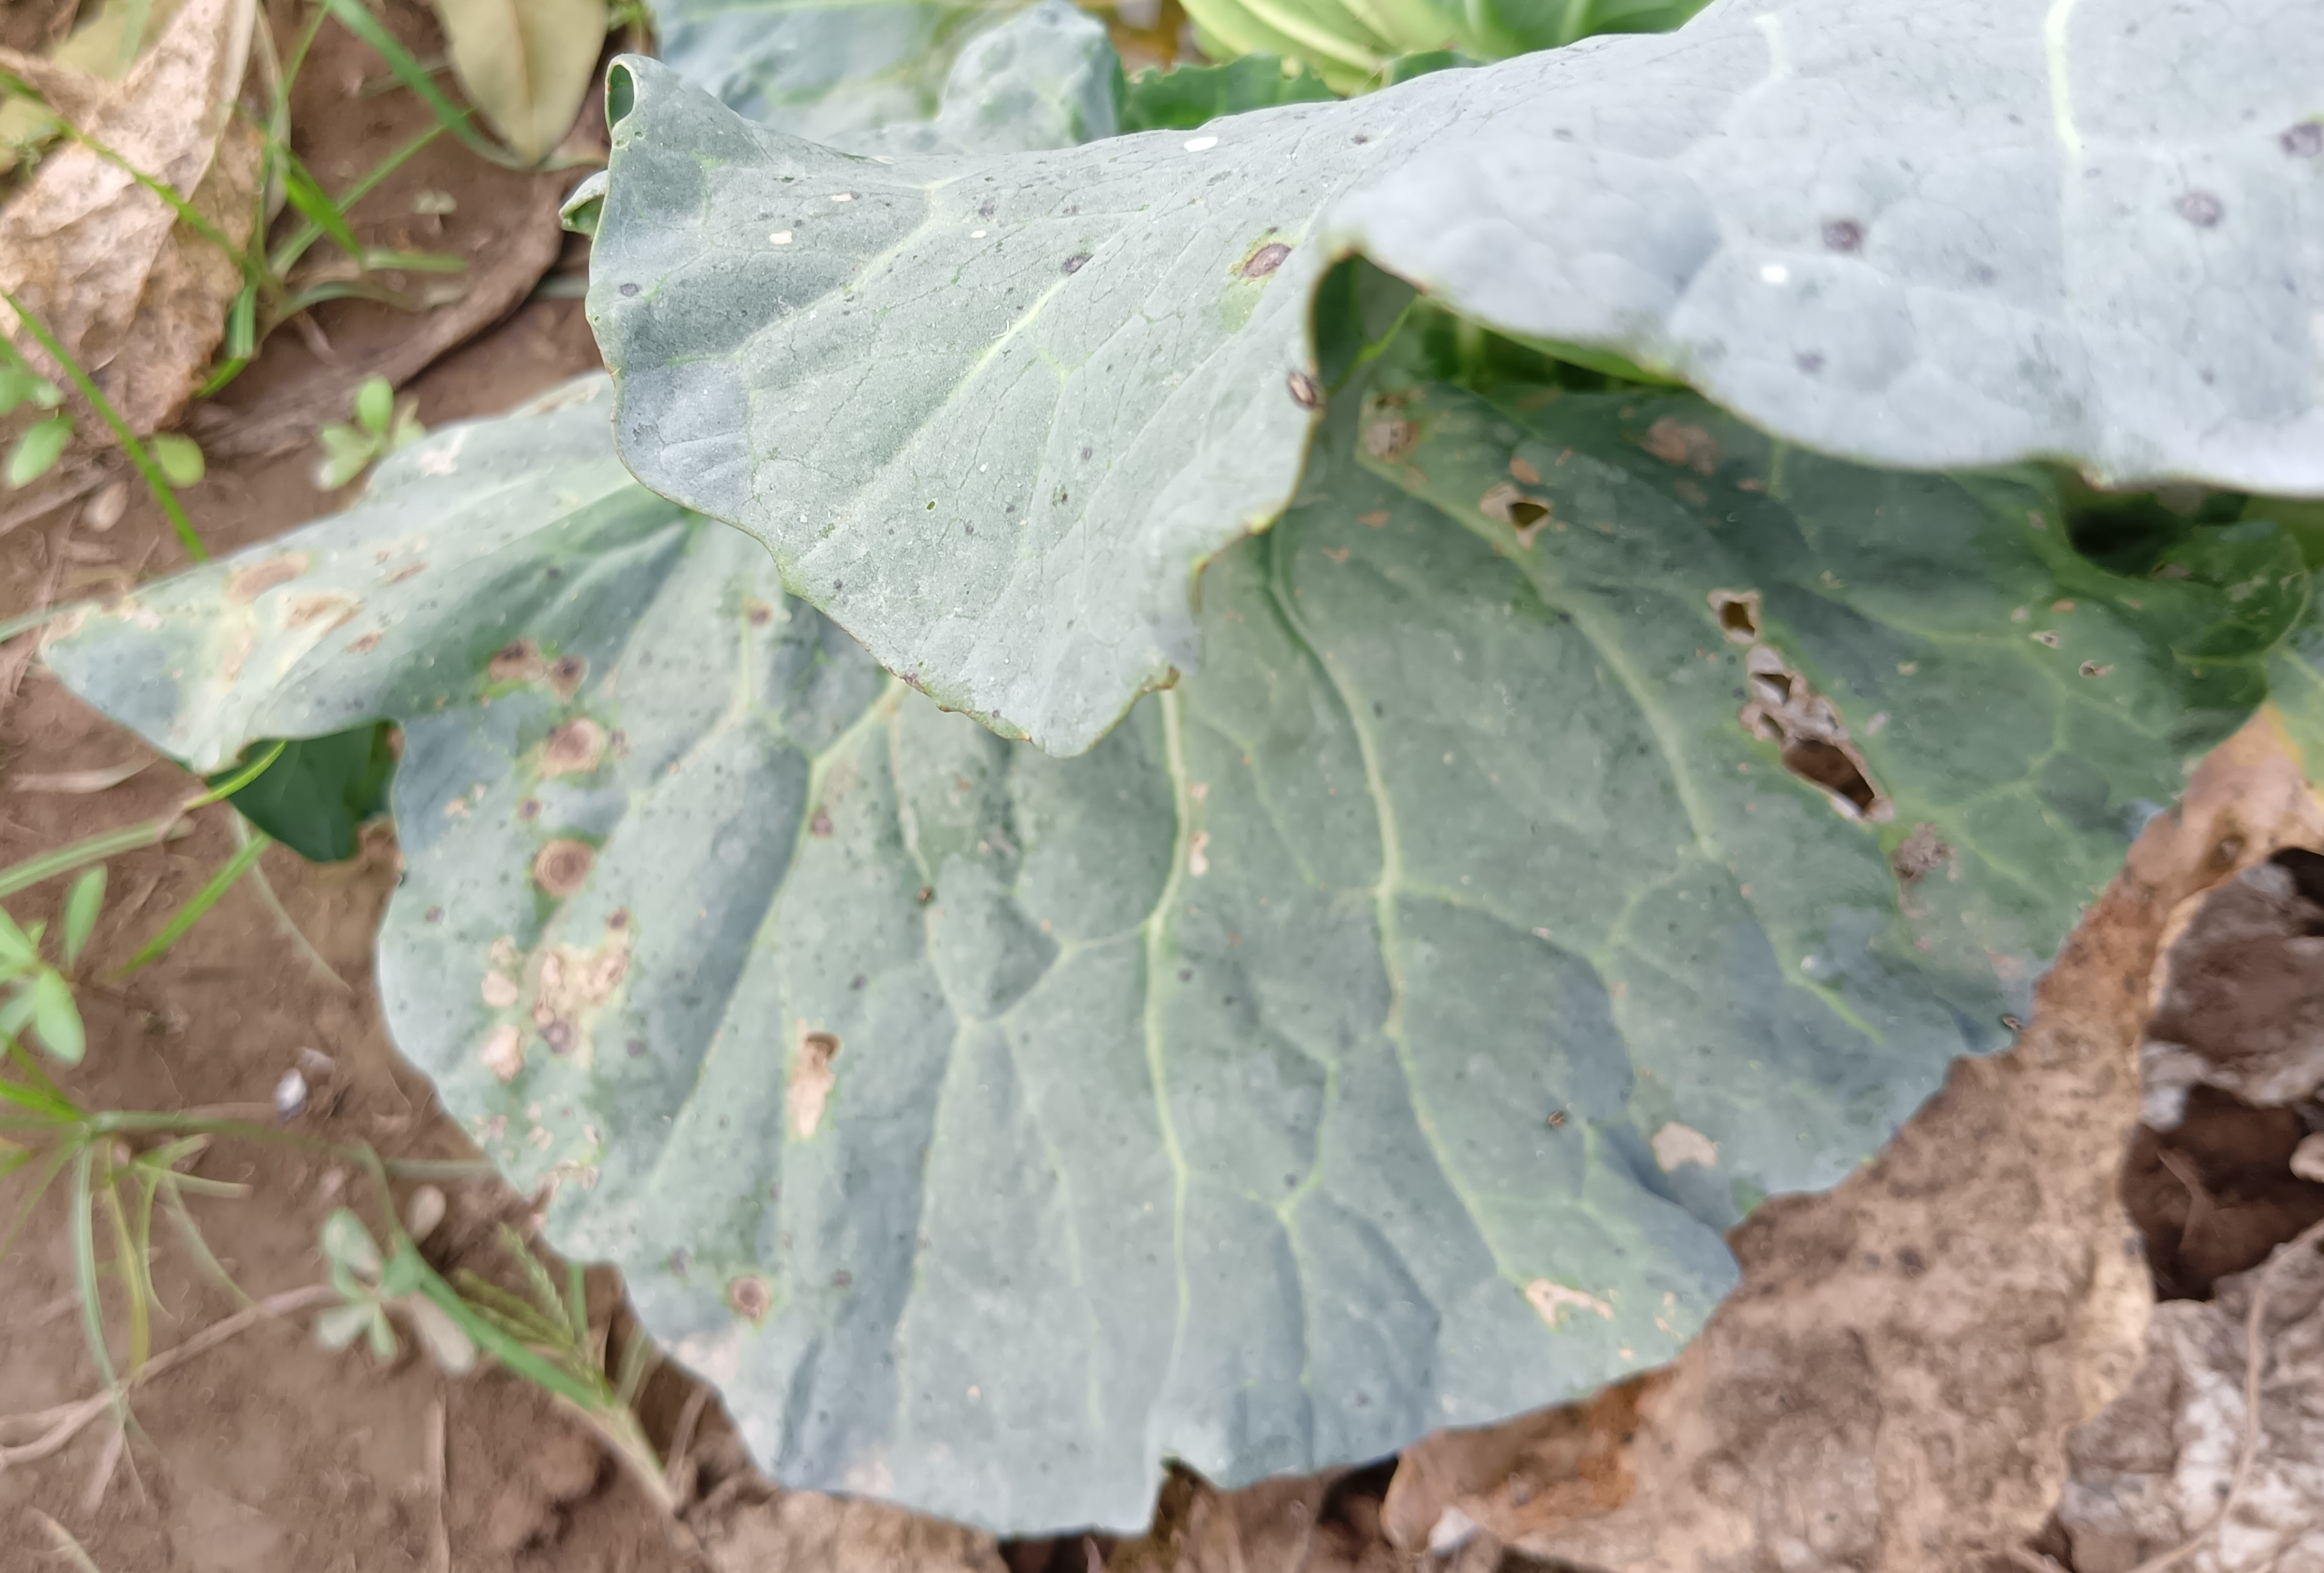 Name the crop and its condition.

cabbage, alternaria
